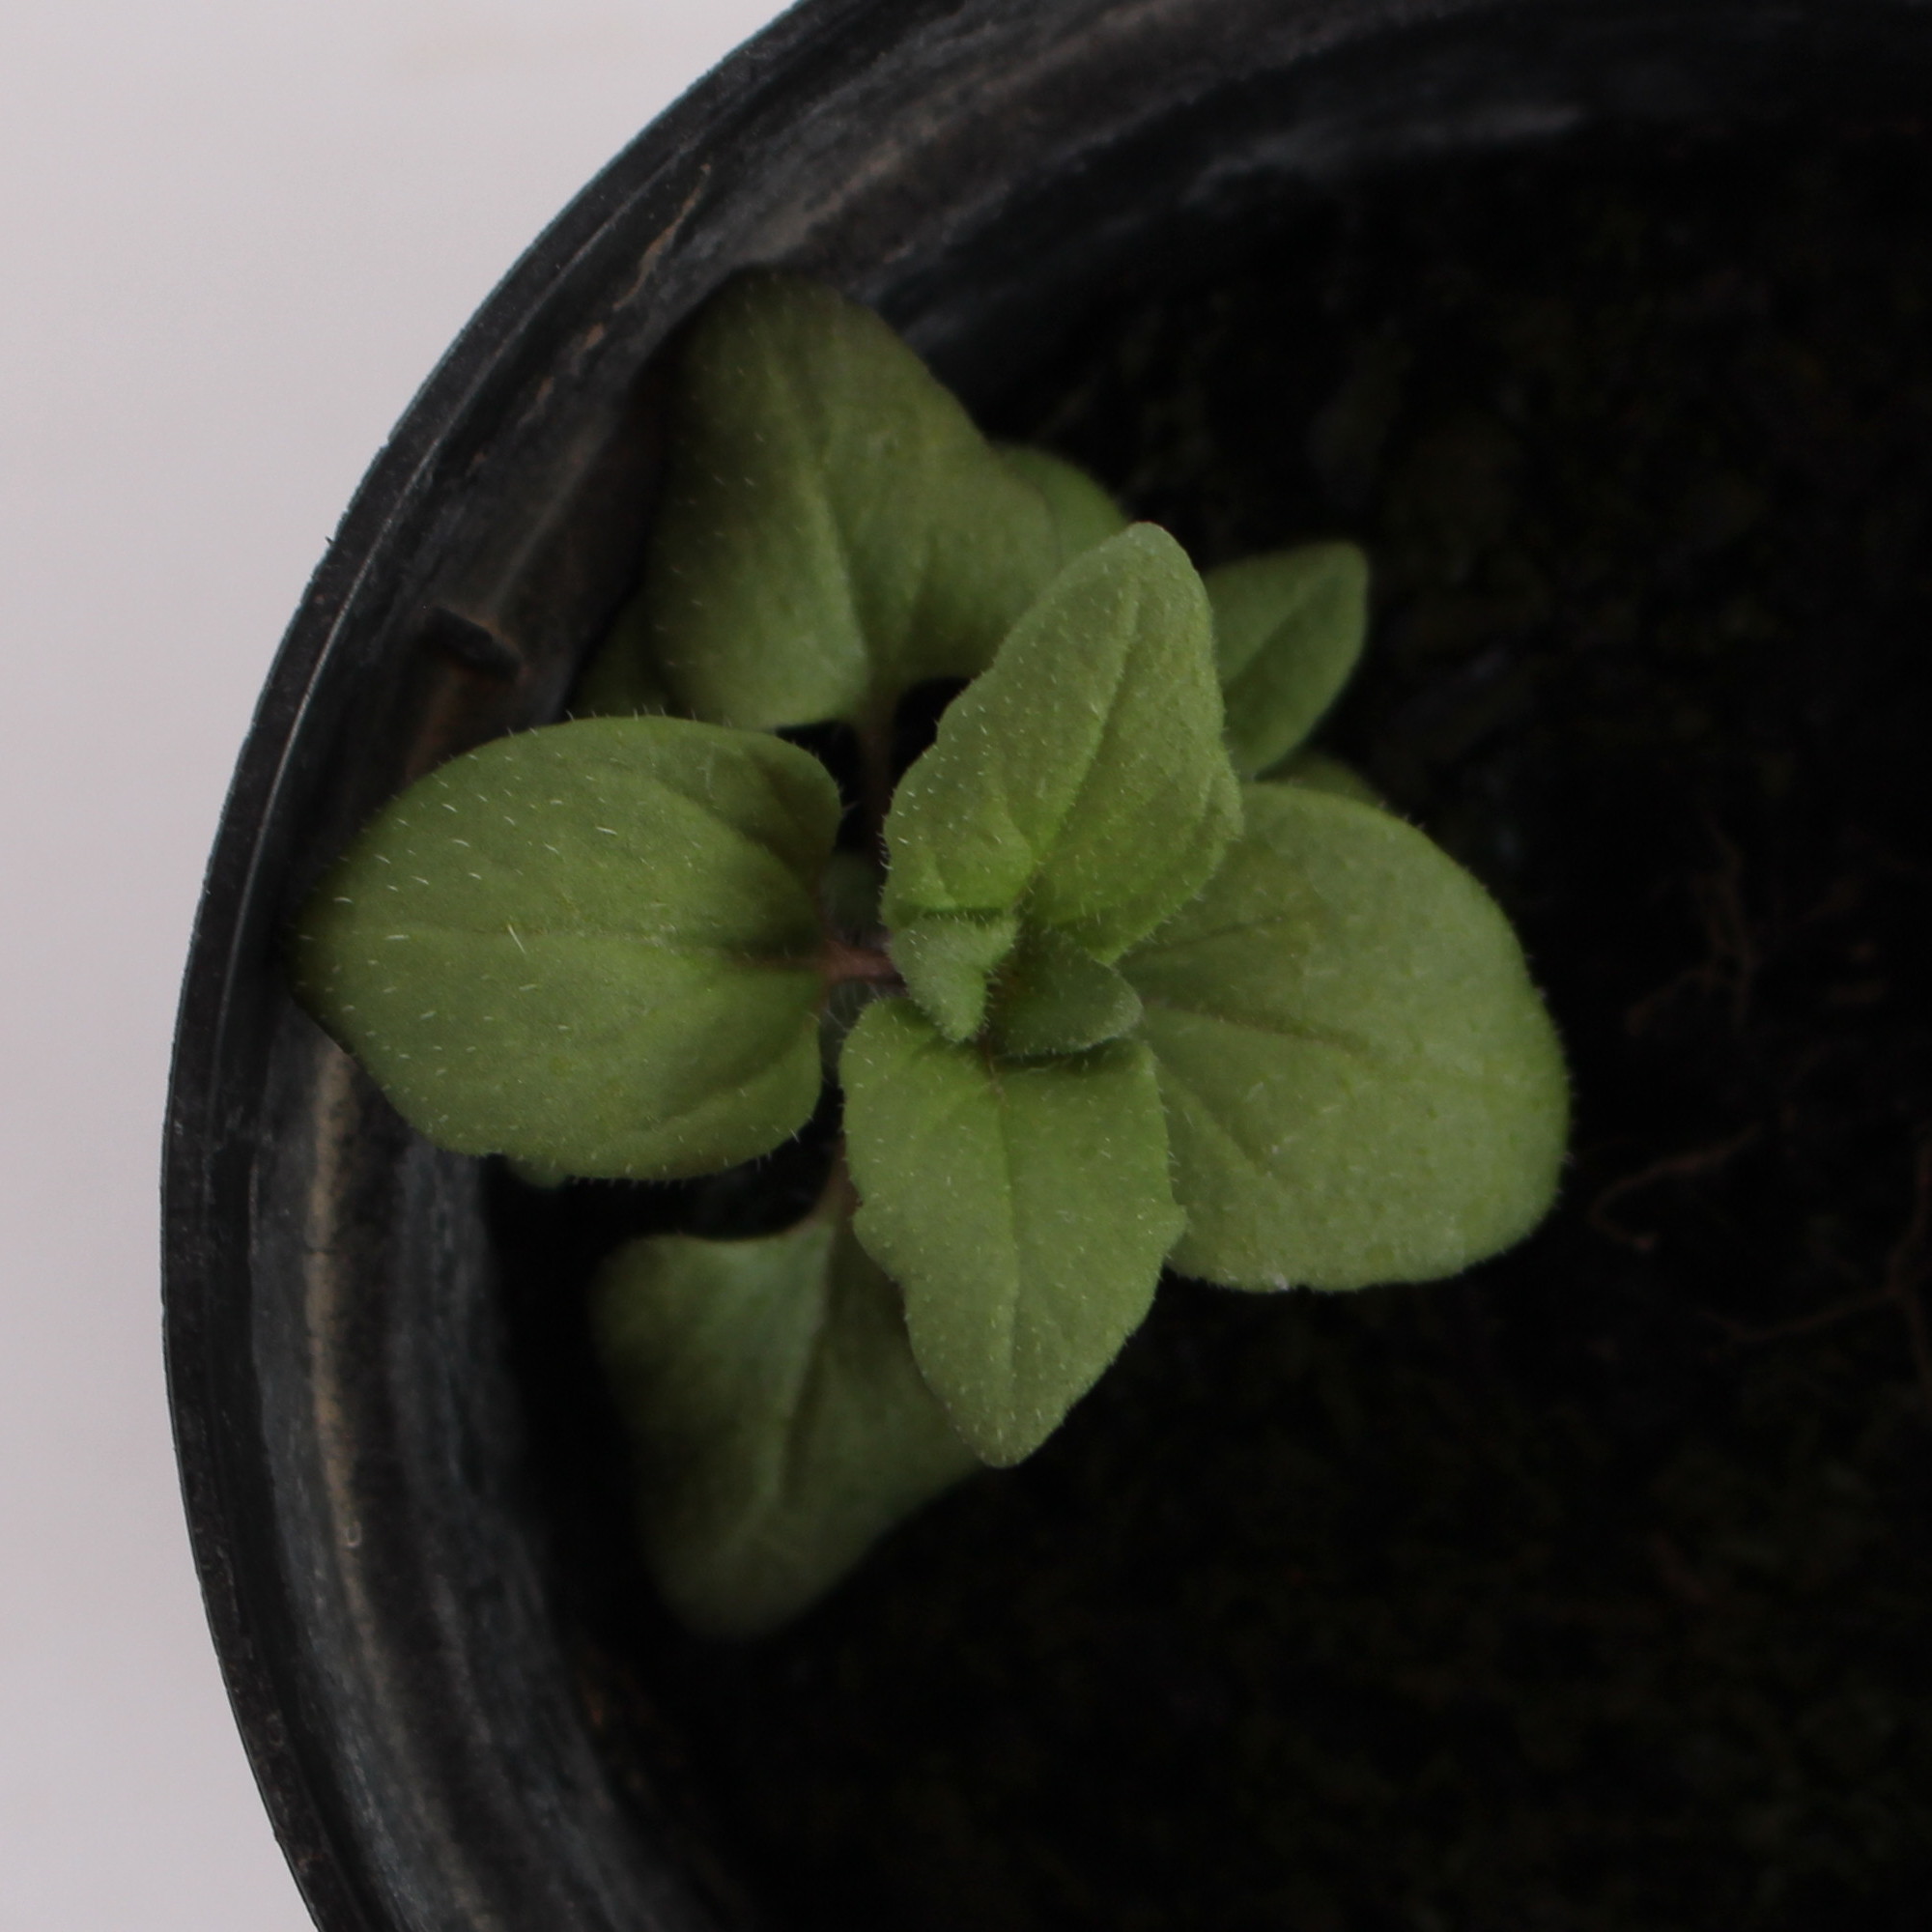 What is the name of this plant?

Veronica persica
